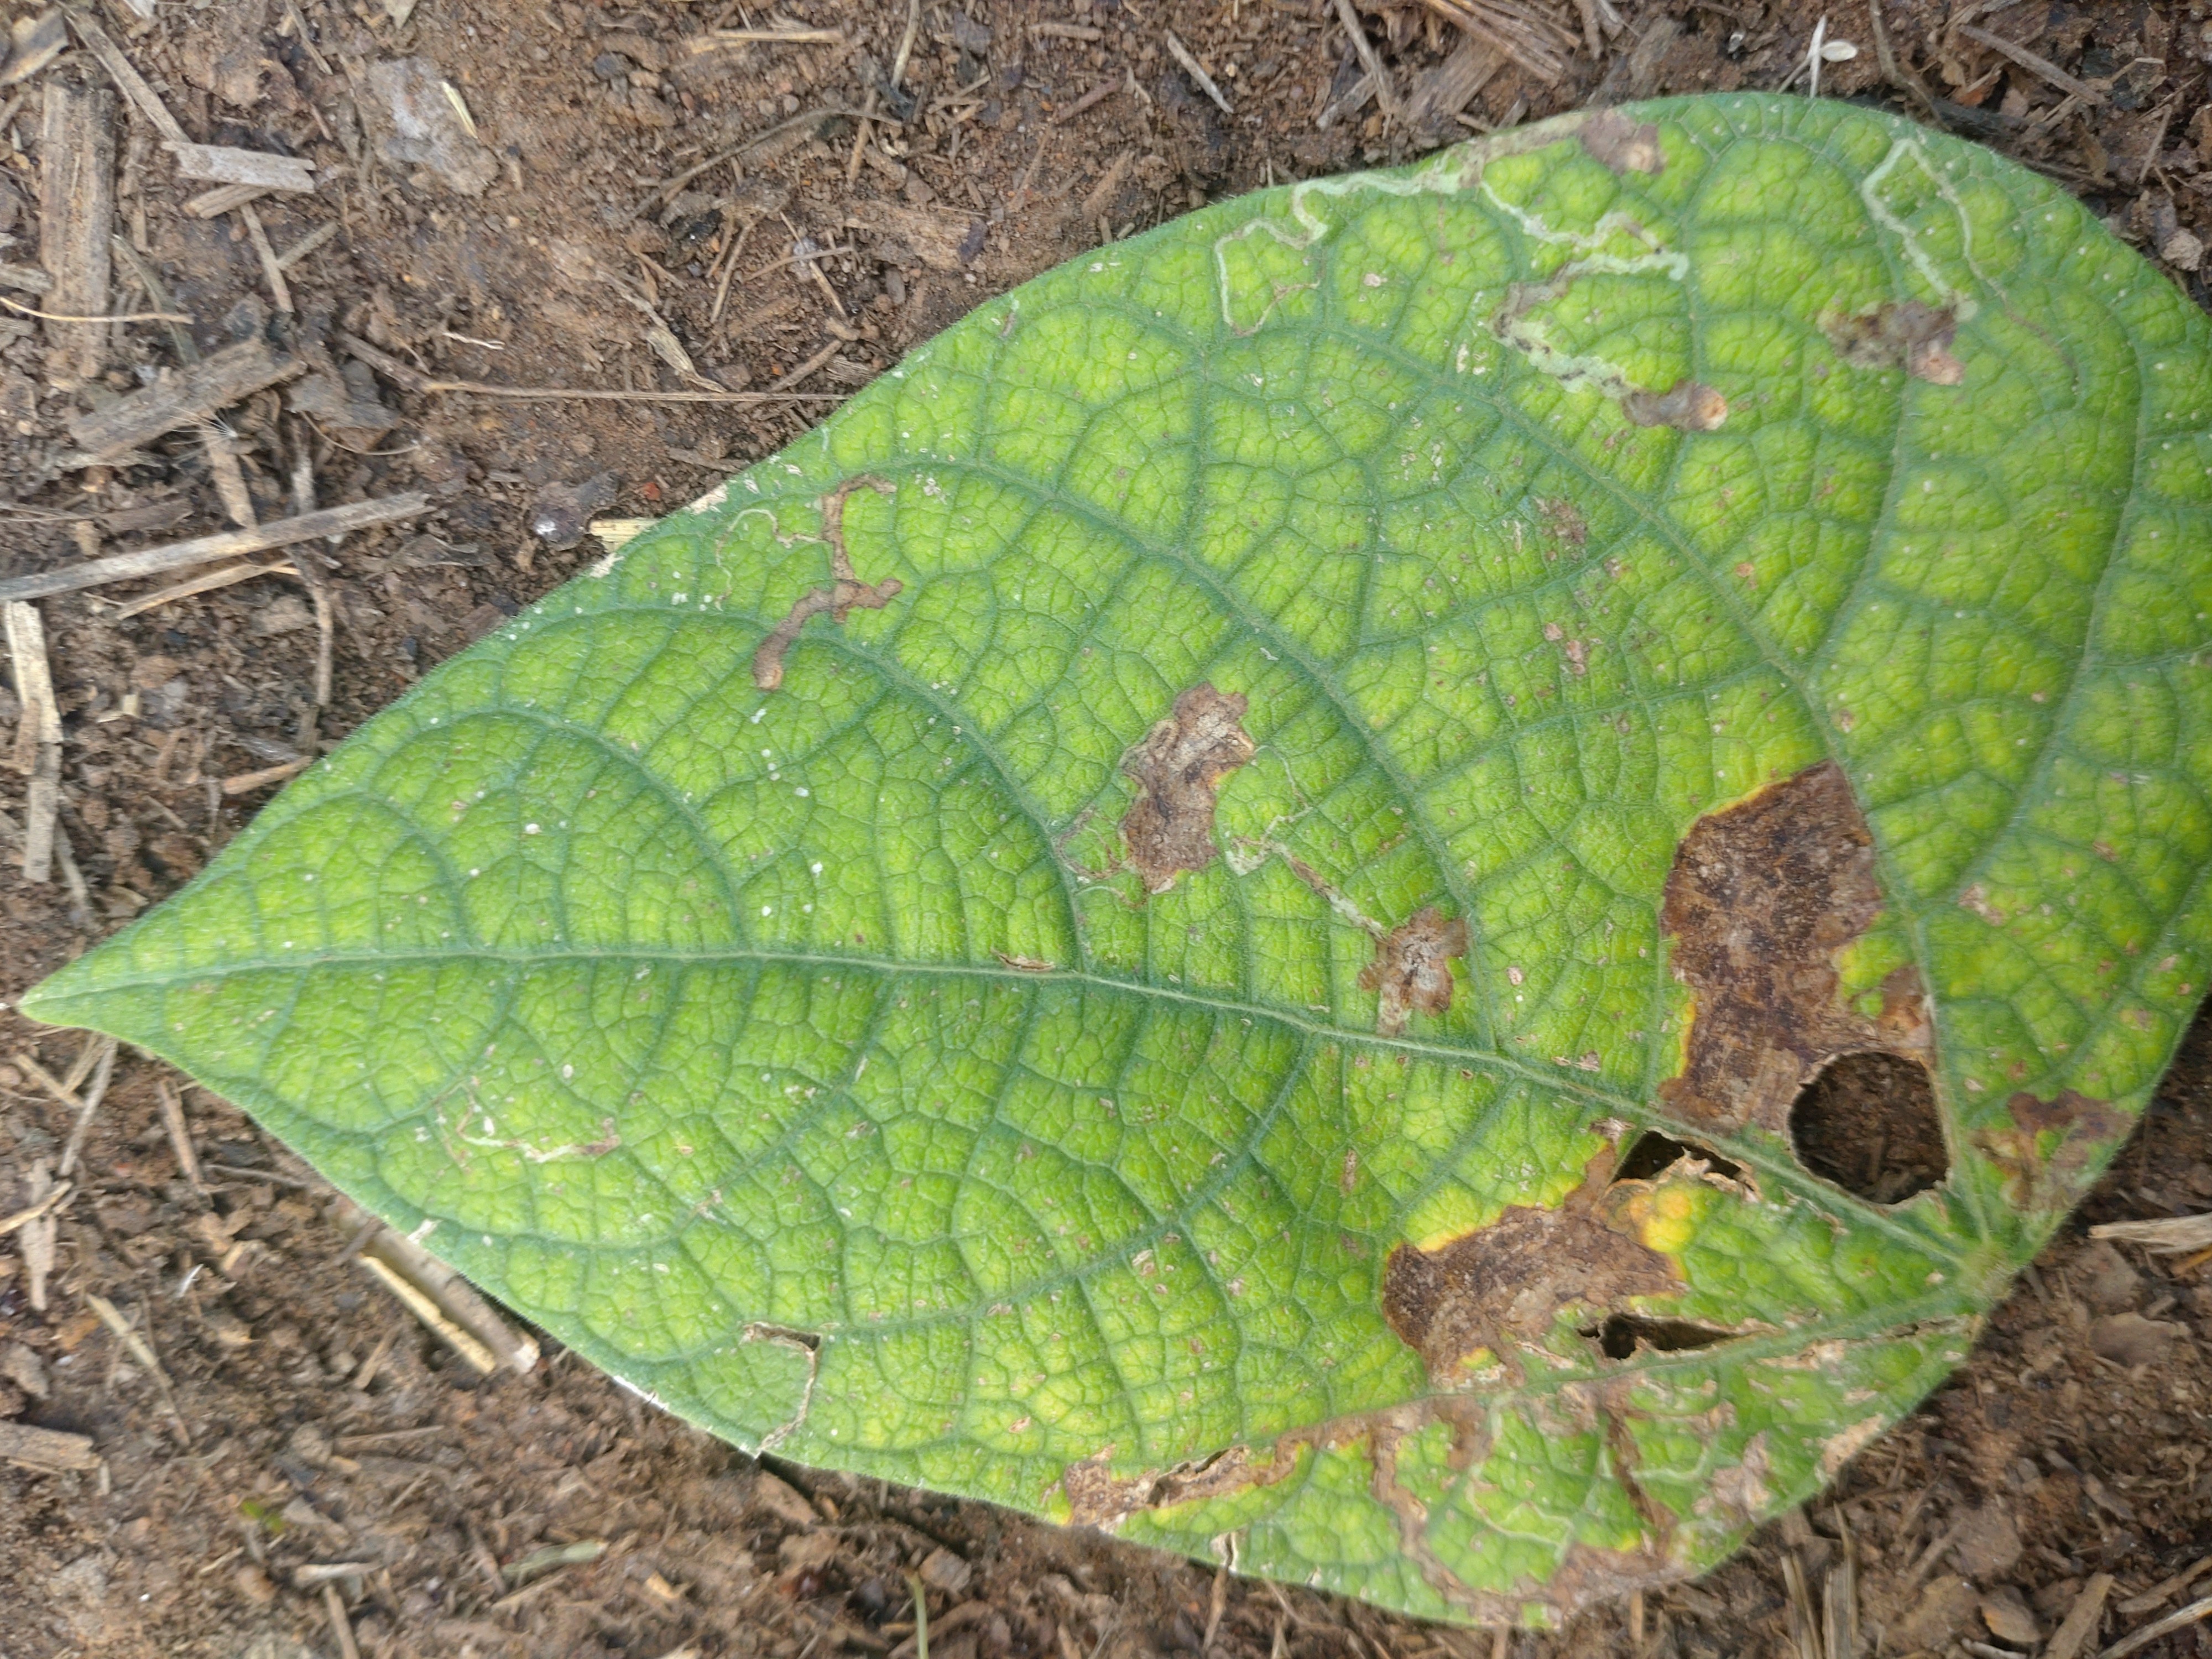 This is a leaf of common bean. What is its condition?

anthracnose
